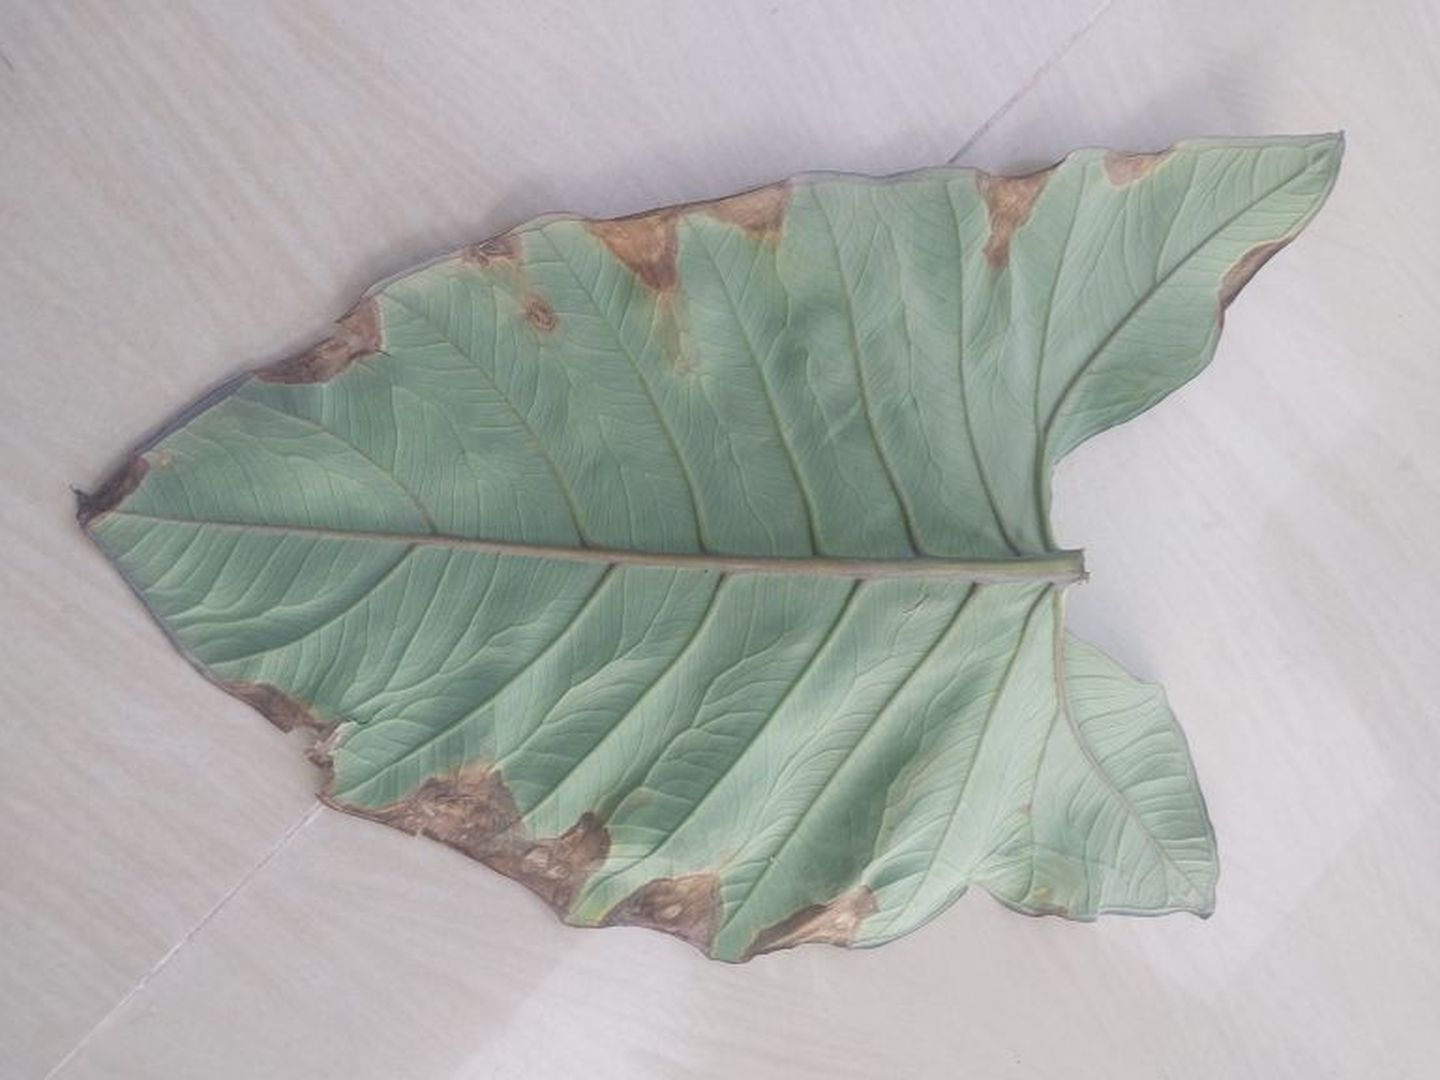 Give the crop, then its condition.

taro, leaf blight
